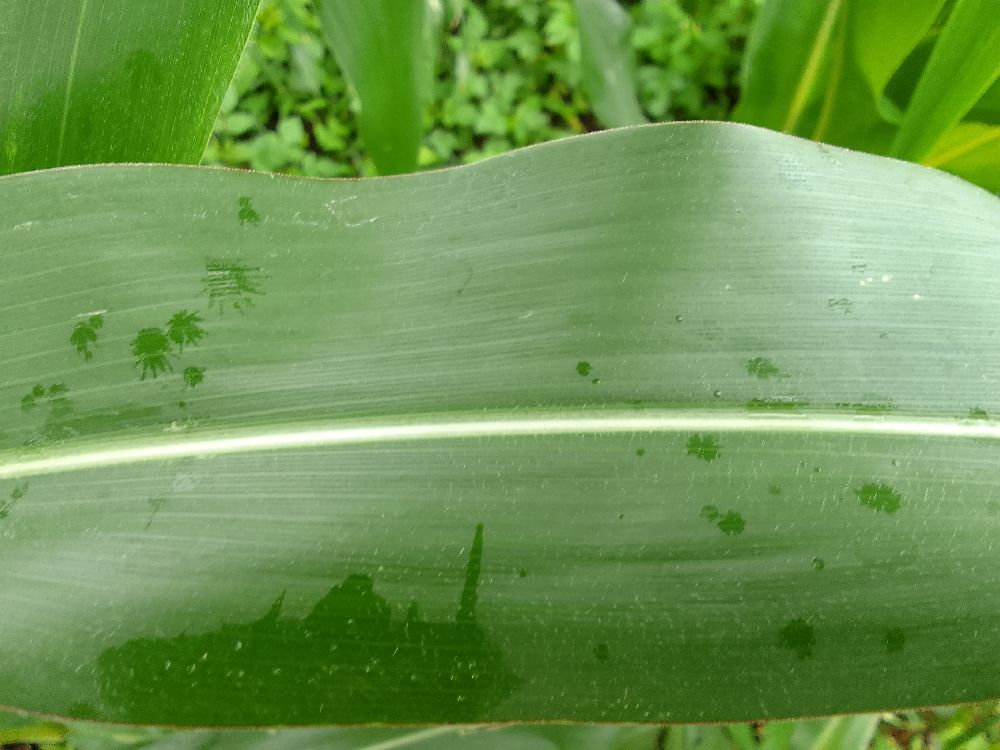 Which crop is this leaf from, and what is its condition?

maize, healthy
